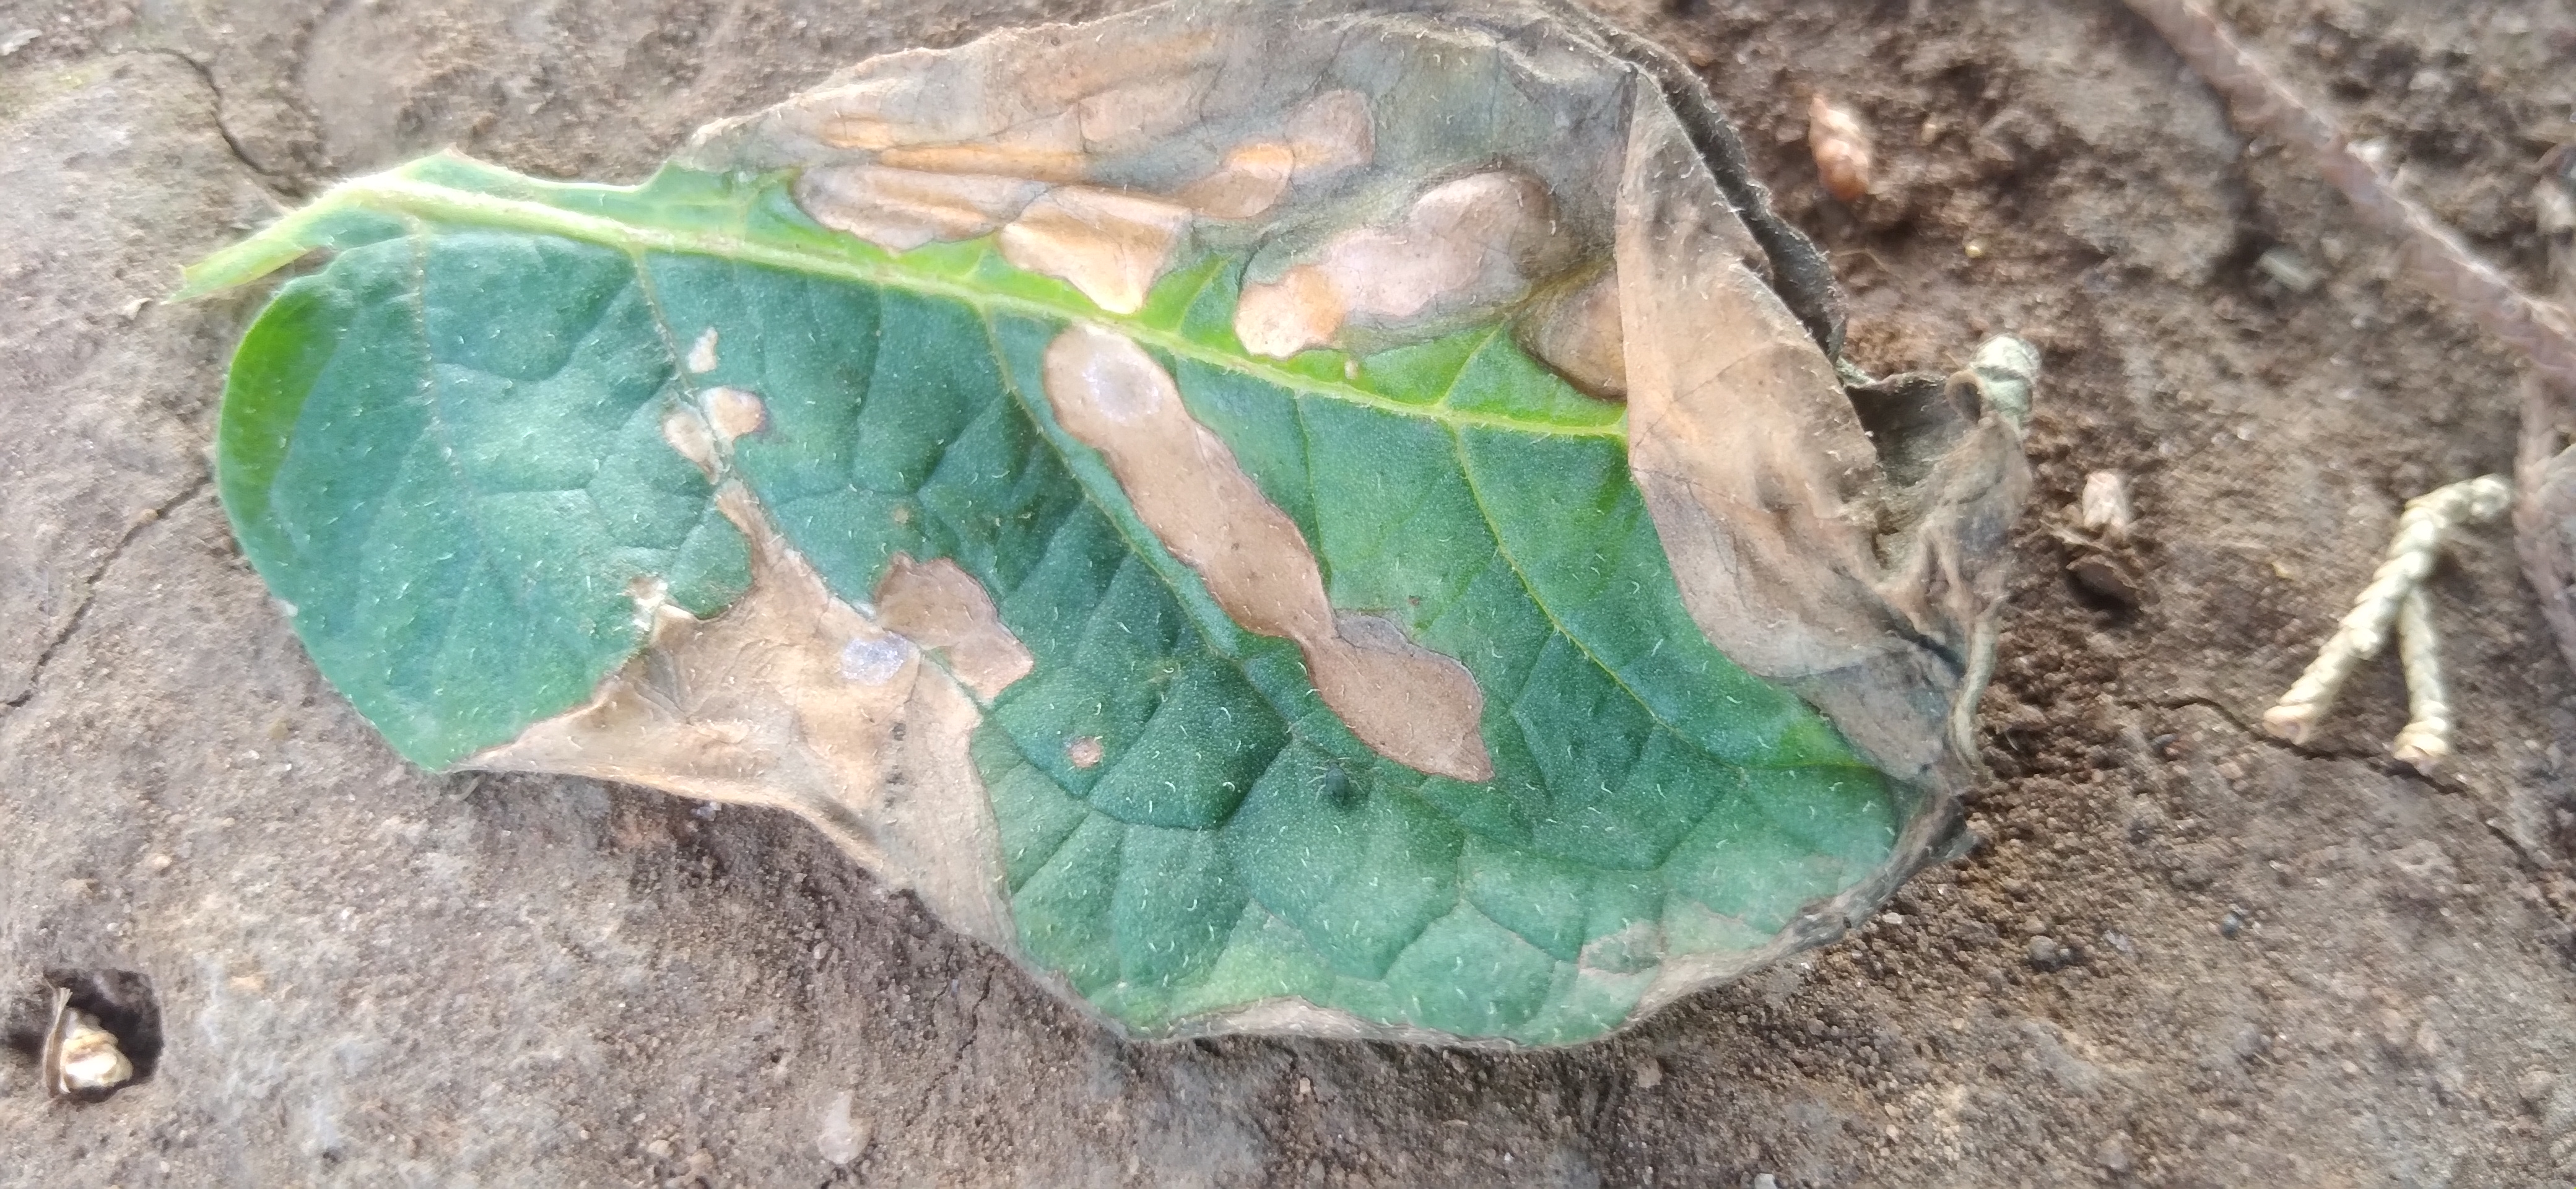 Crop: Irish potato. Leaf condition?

early blight
